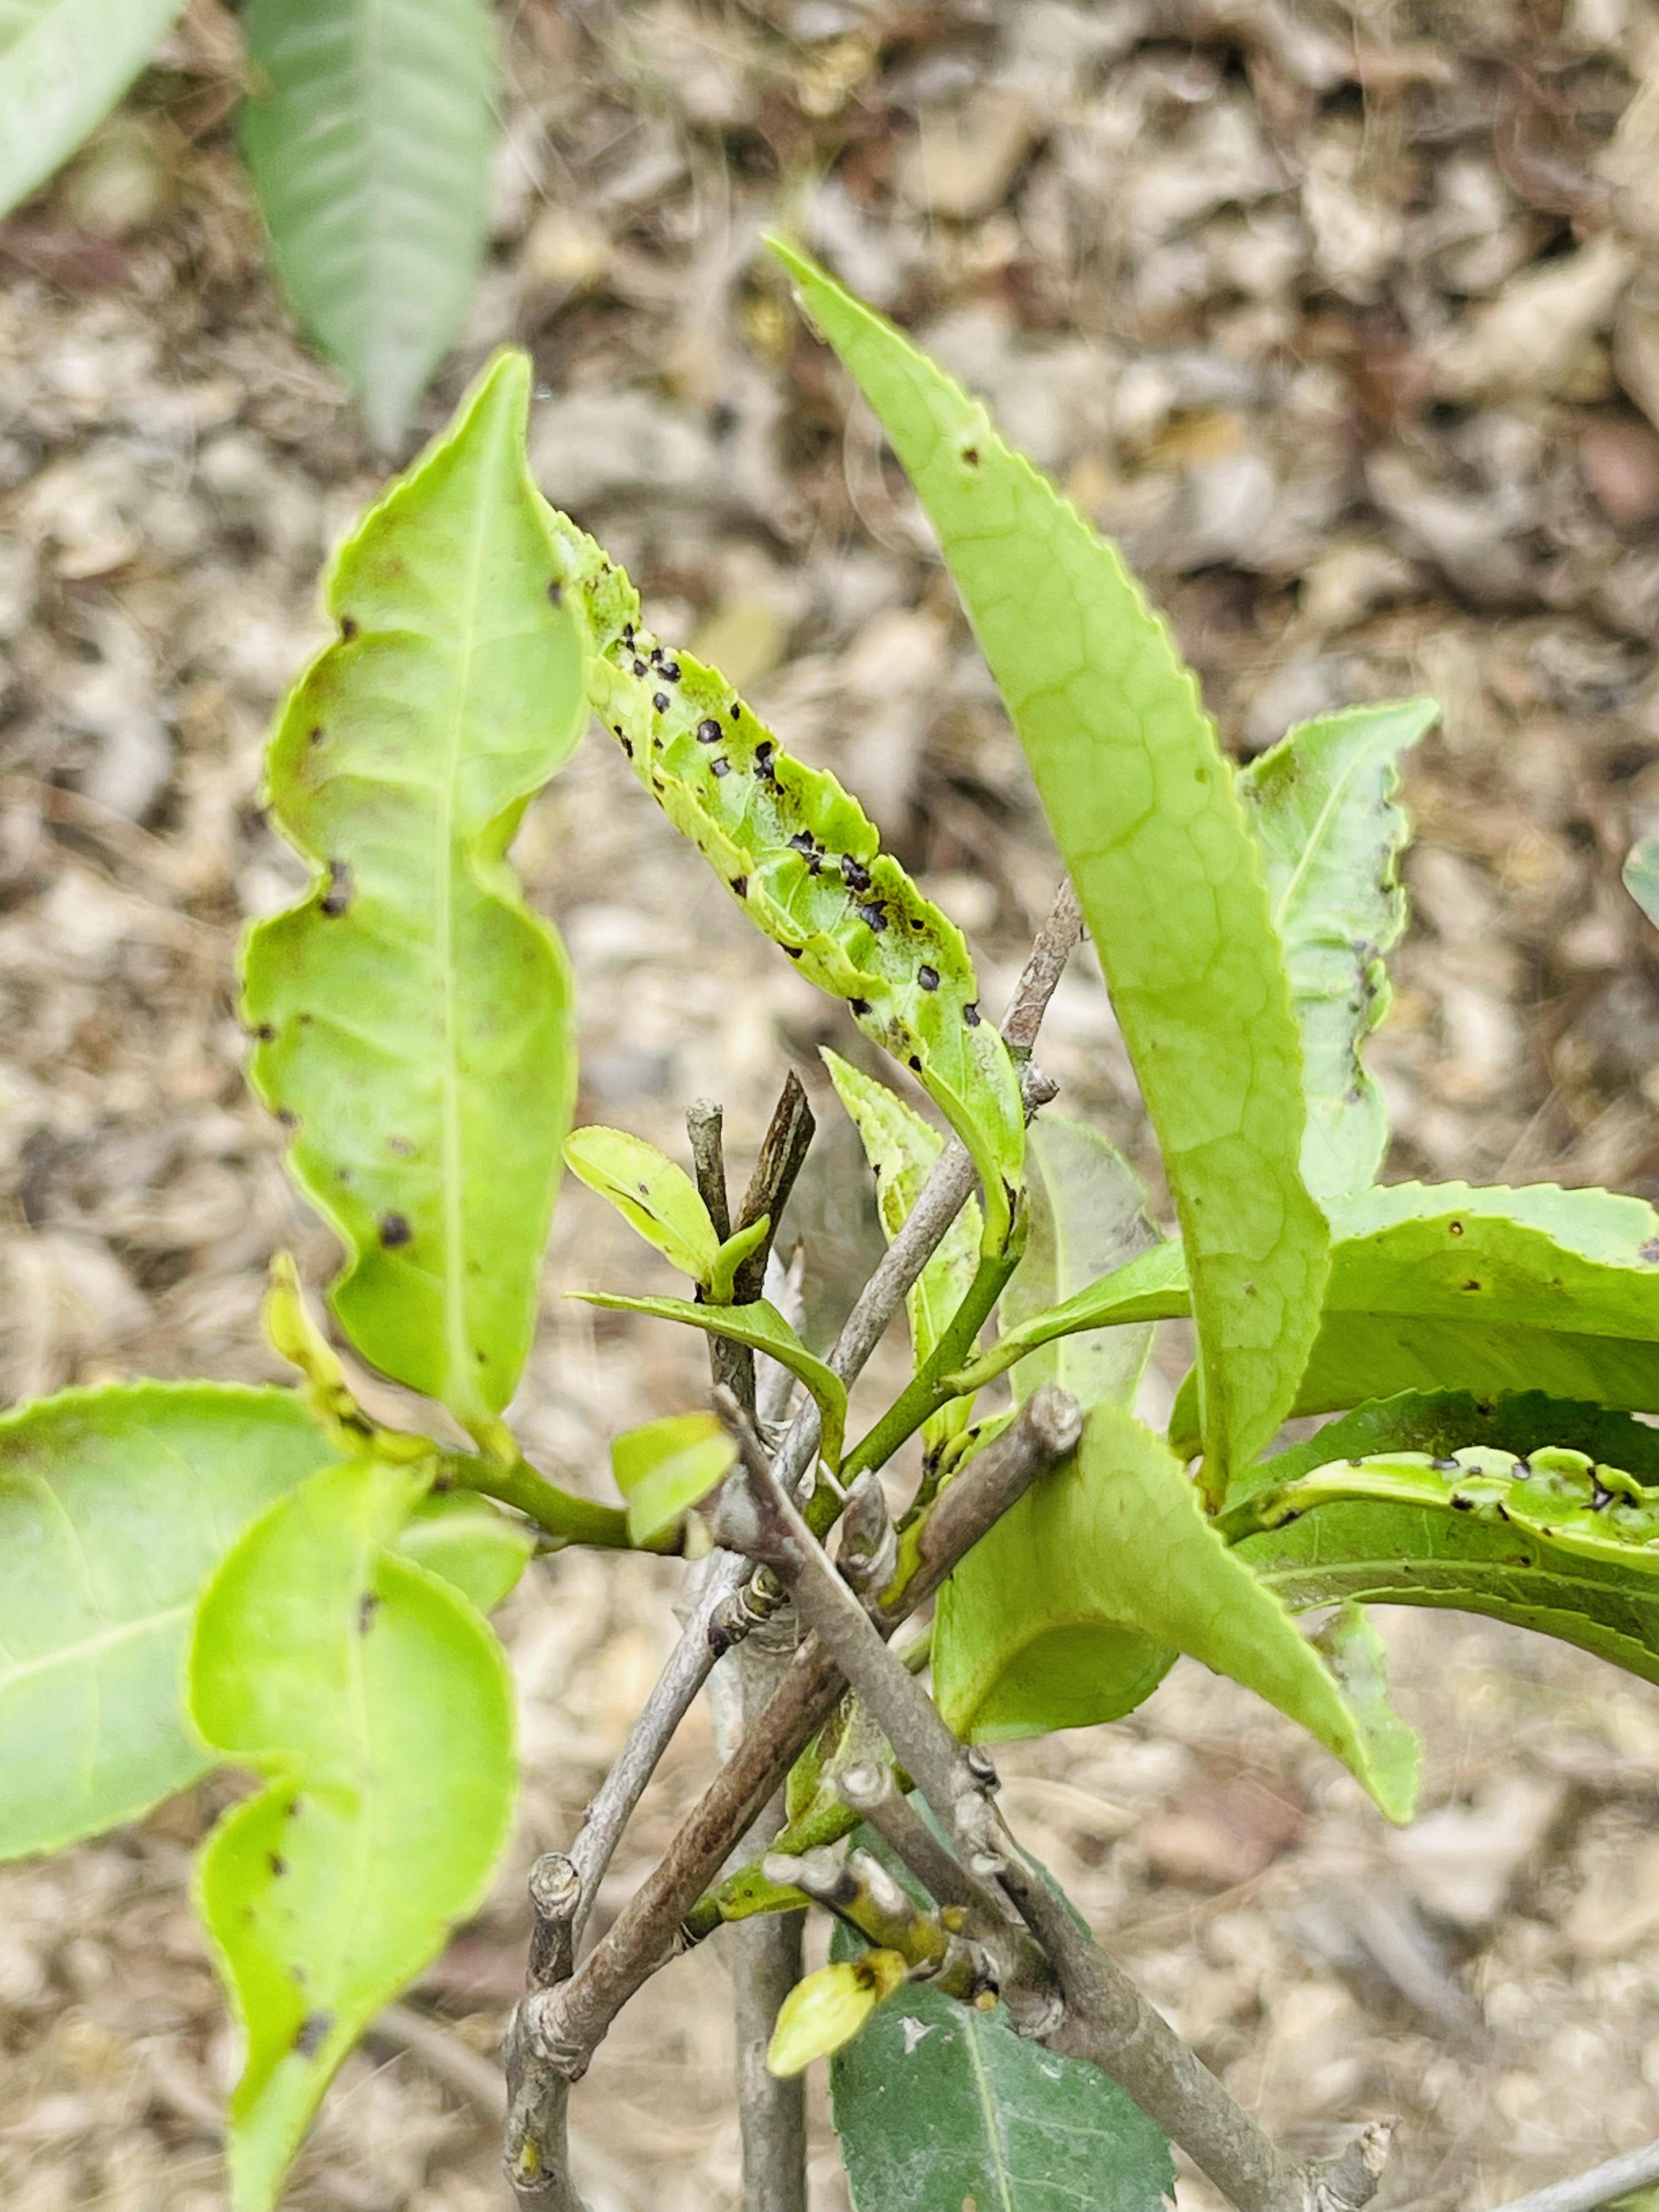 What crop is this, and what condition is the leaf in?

tea, helopeltis
